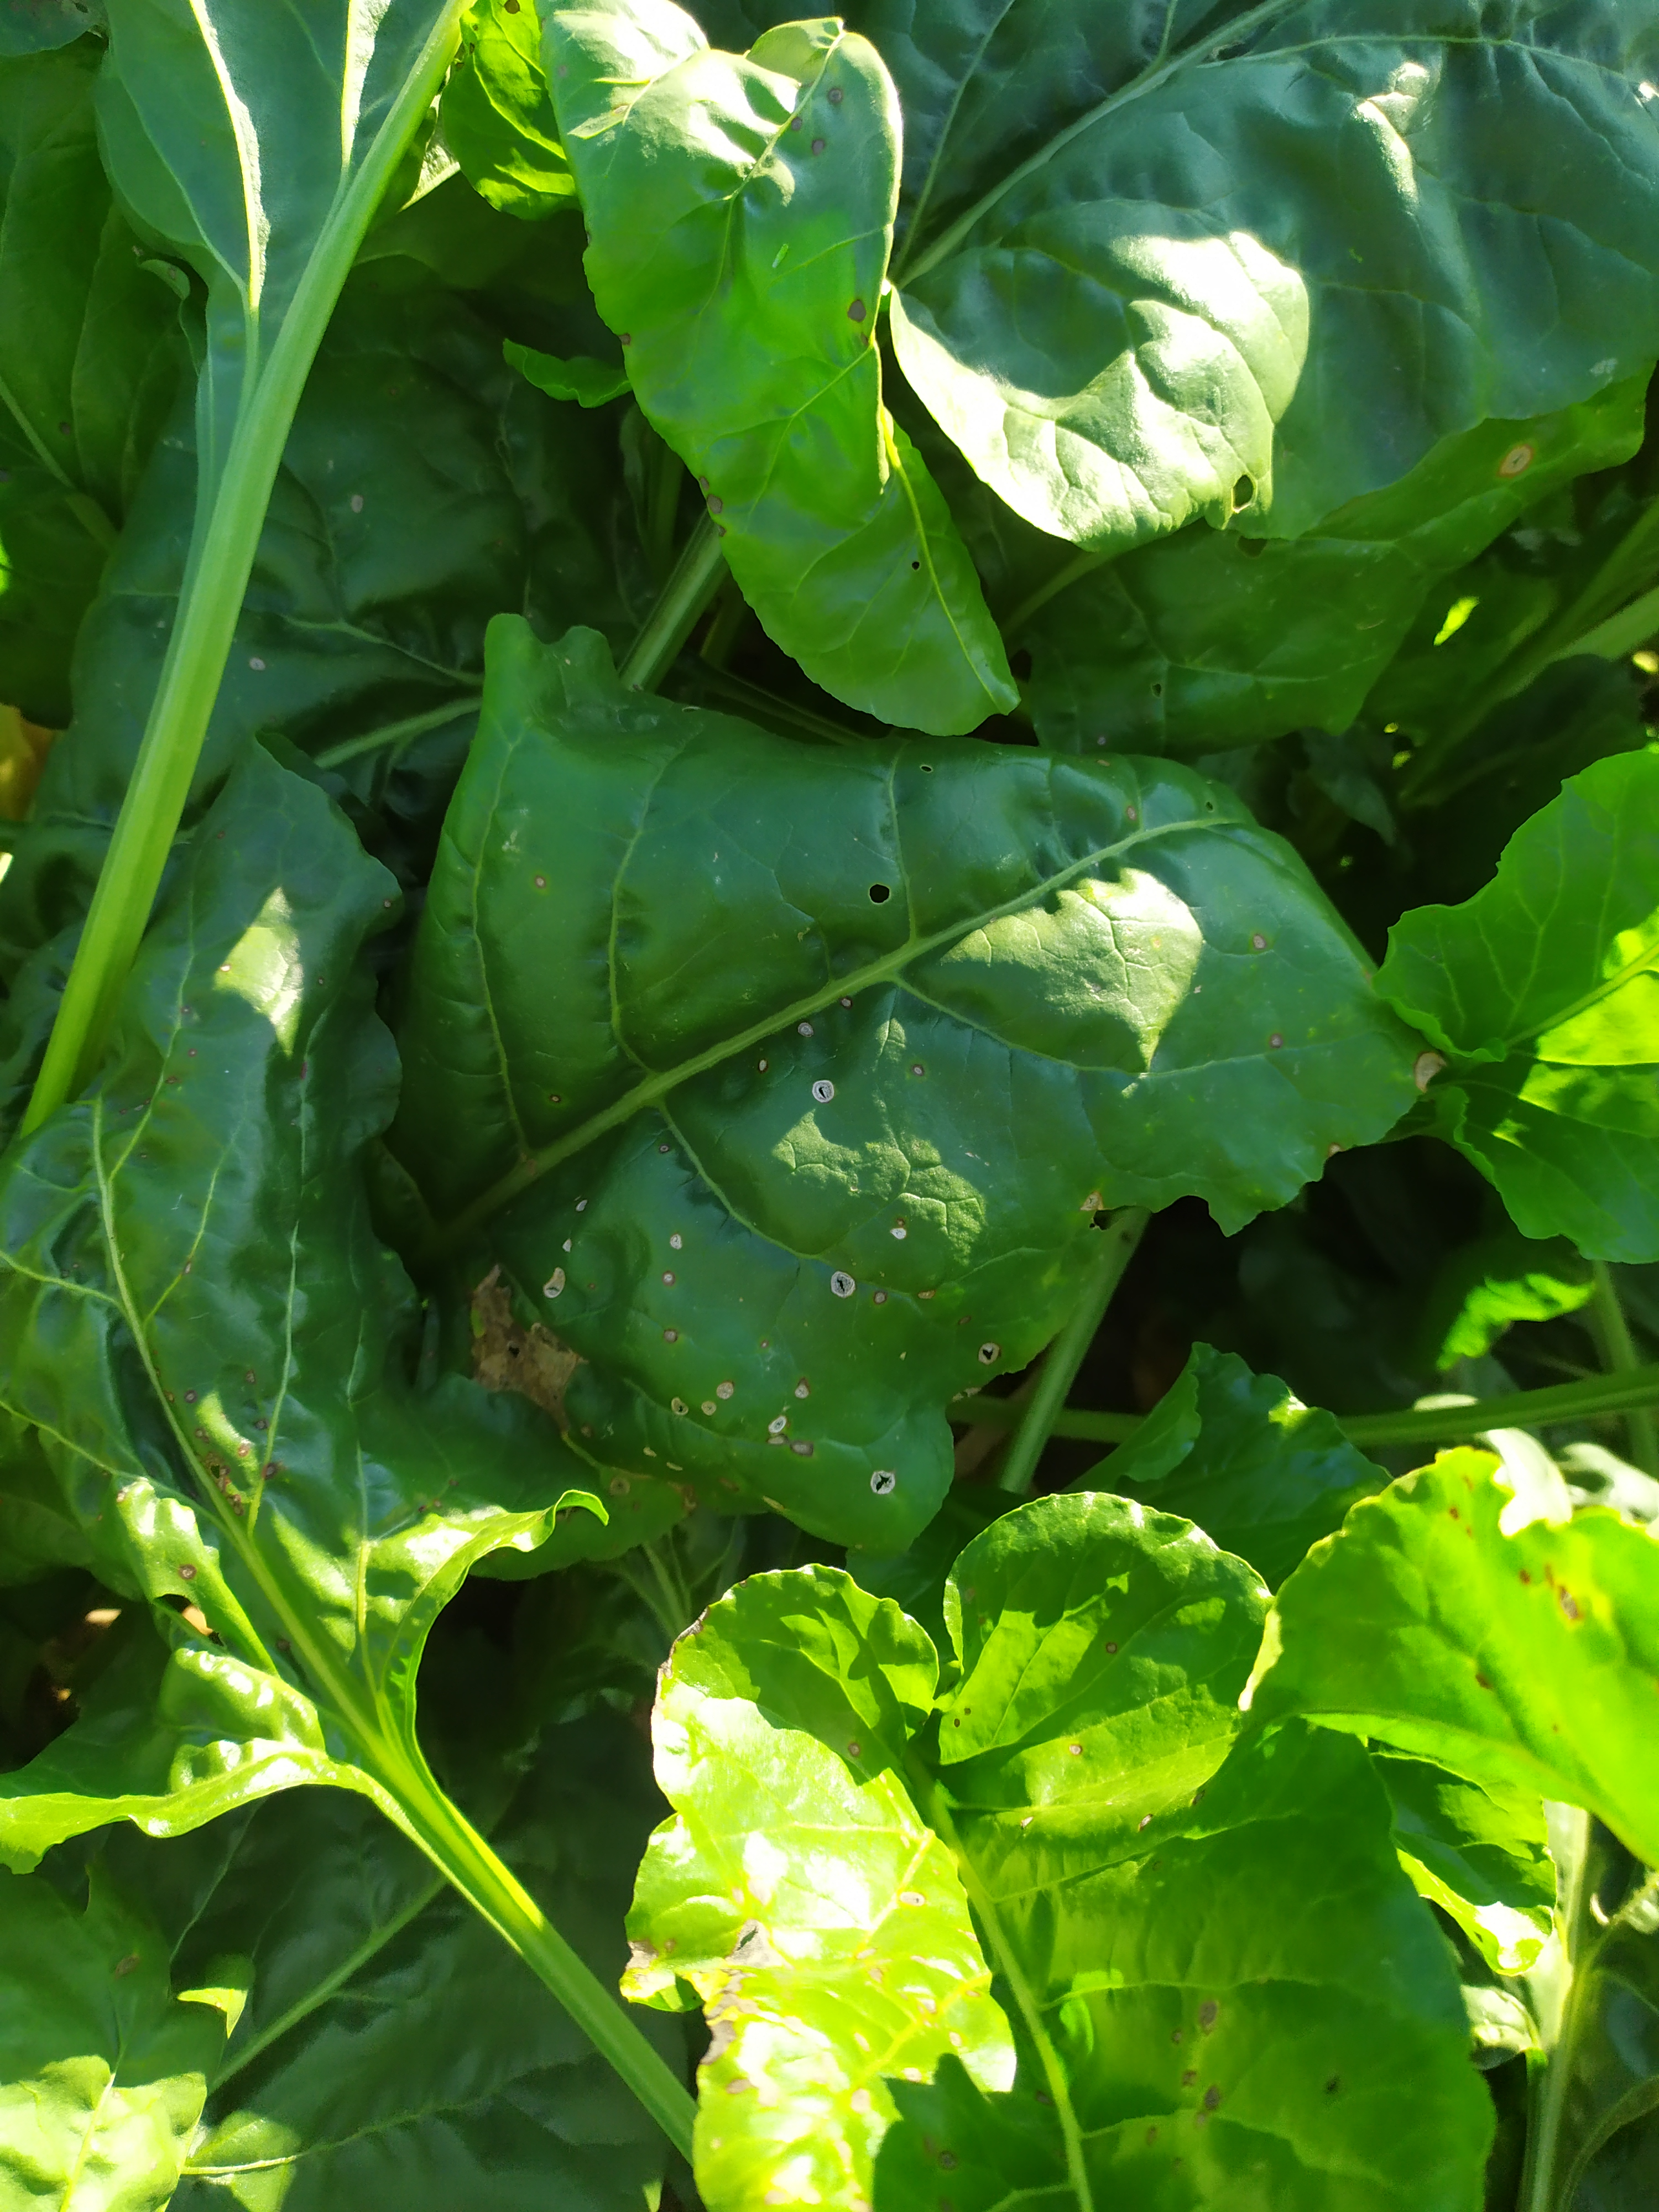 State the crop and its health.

beet, cercospora
